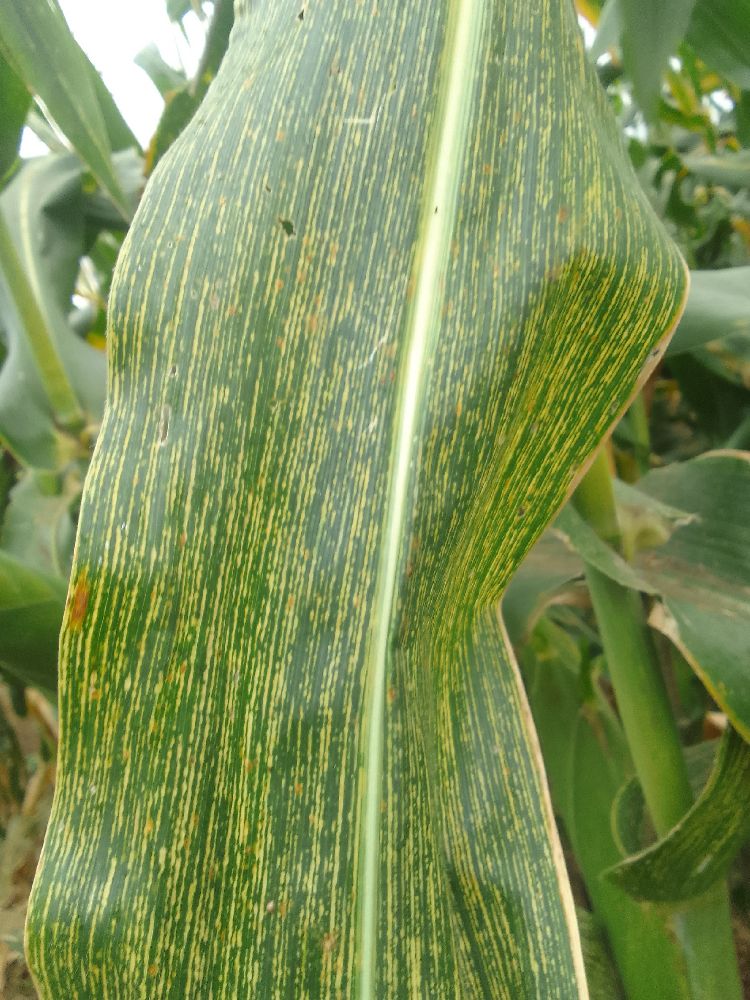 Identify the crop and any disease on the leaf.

maize, maize streak virus
